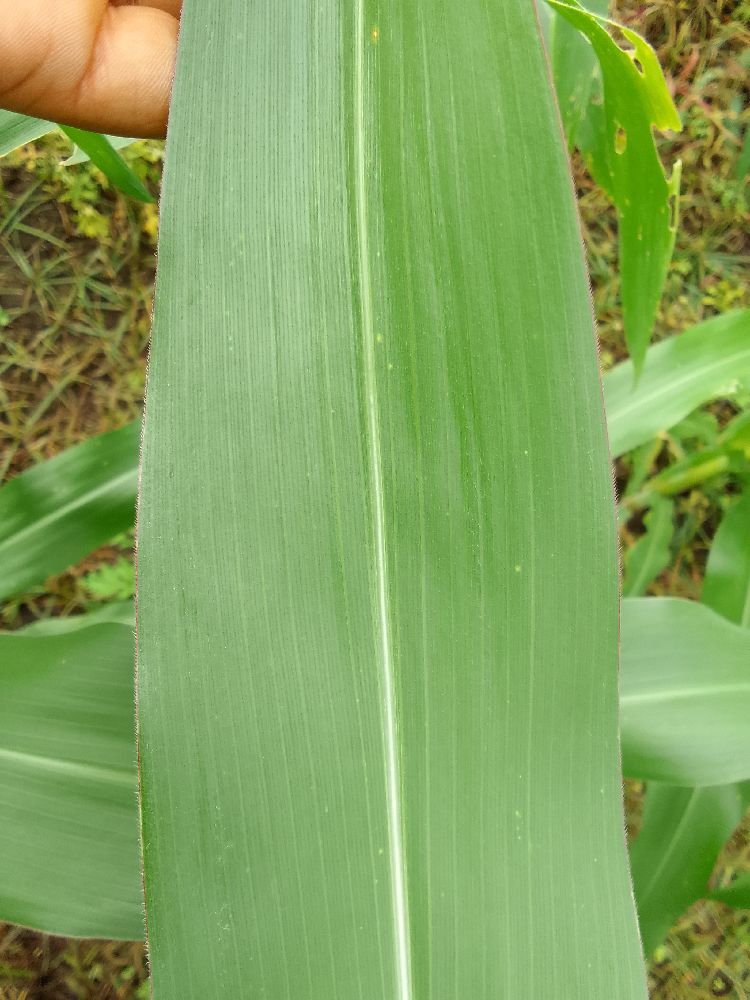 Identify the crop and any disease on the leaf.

maize, healthy
